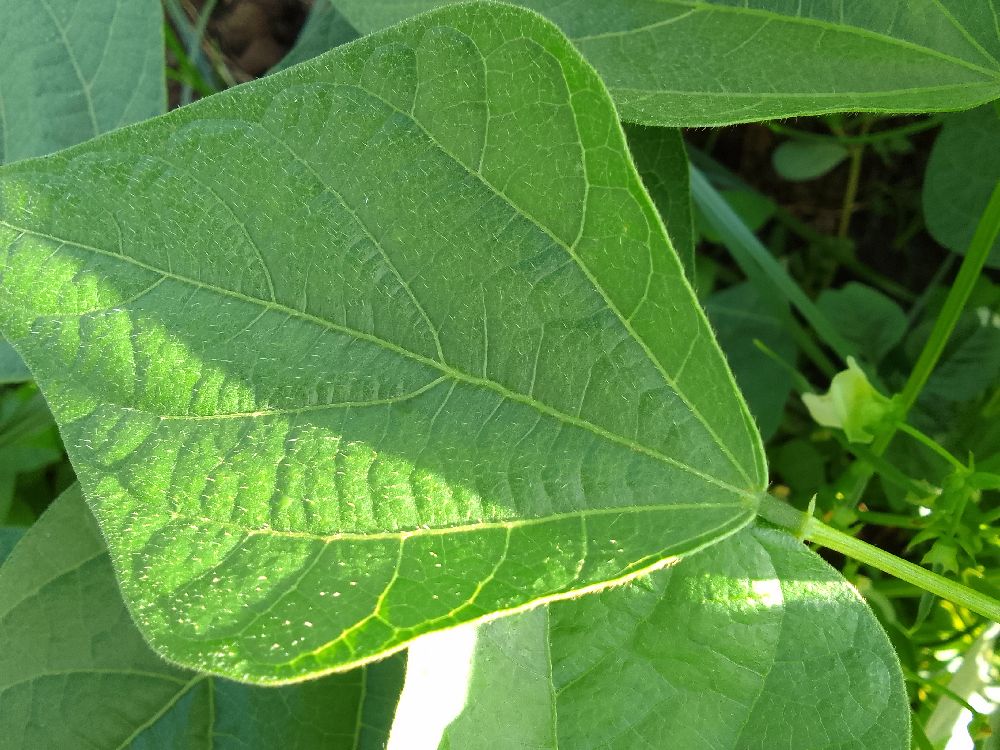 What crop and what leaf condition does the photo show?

common bean, healthy
